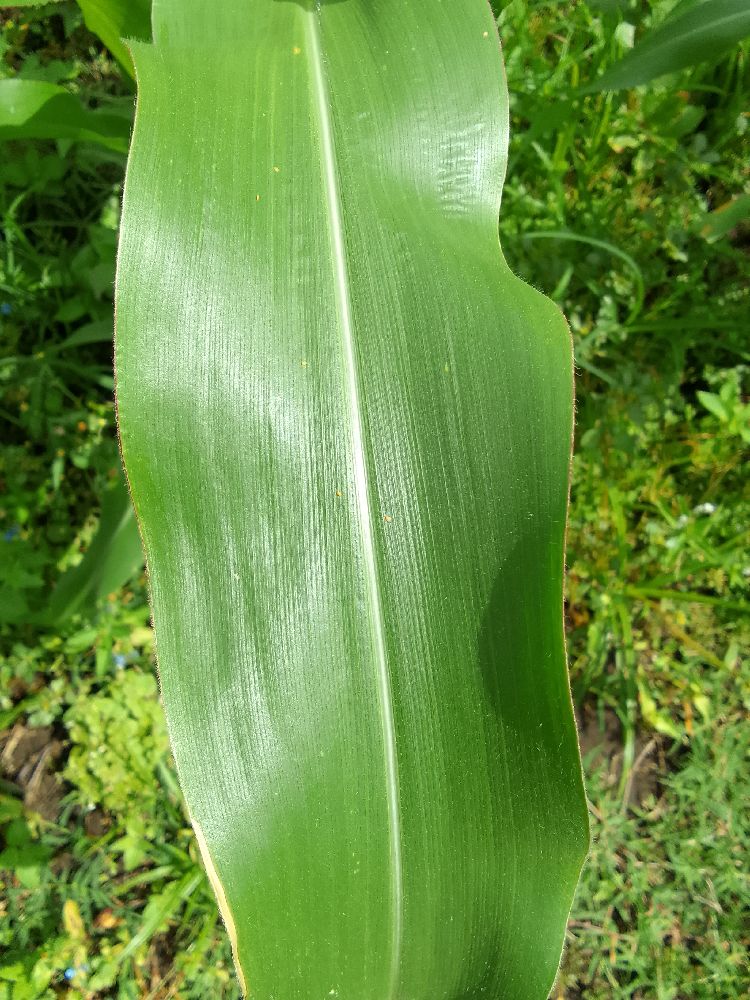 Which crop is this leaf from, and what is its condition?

maize, healthy
